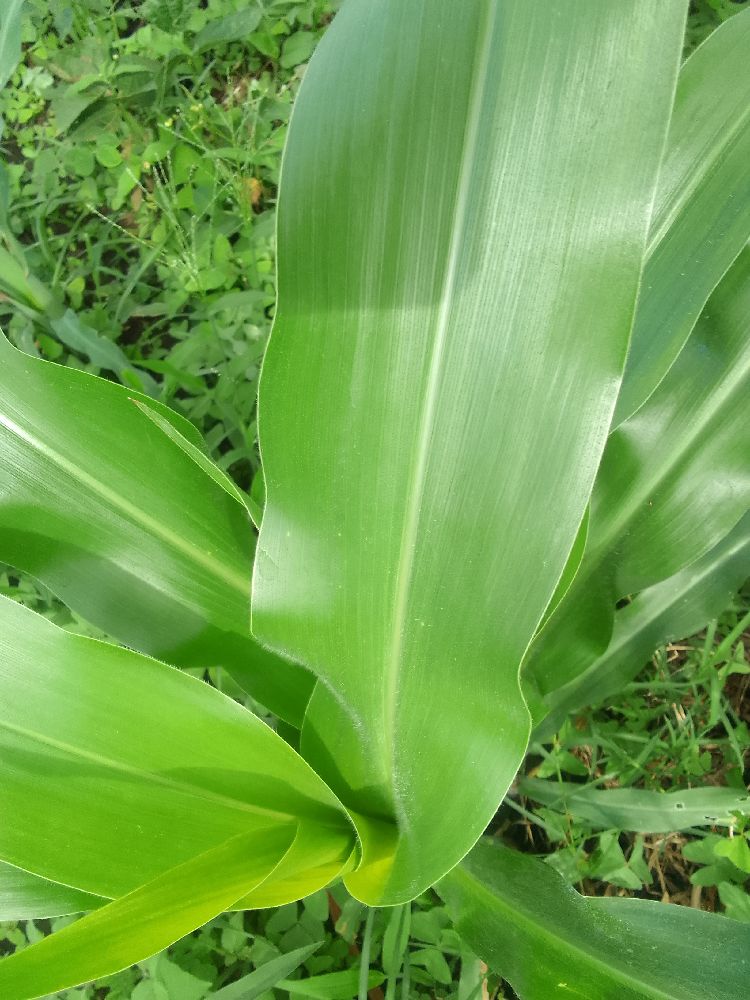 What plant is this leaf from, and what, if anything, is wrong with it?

maize, healthy
